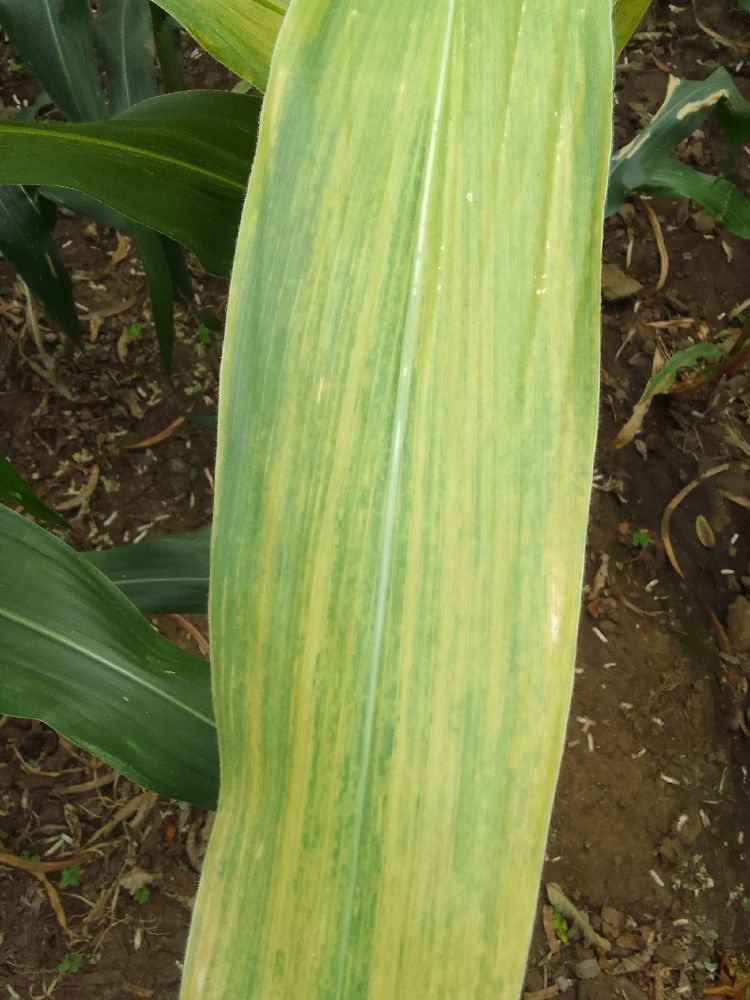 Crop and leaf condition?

maize, maize lethal necrosis
